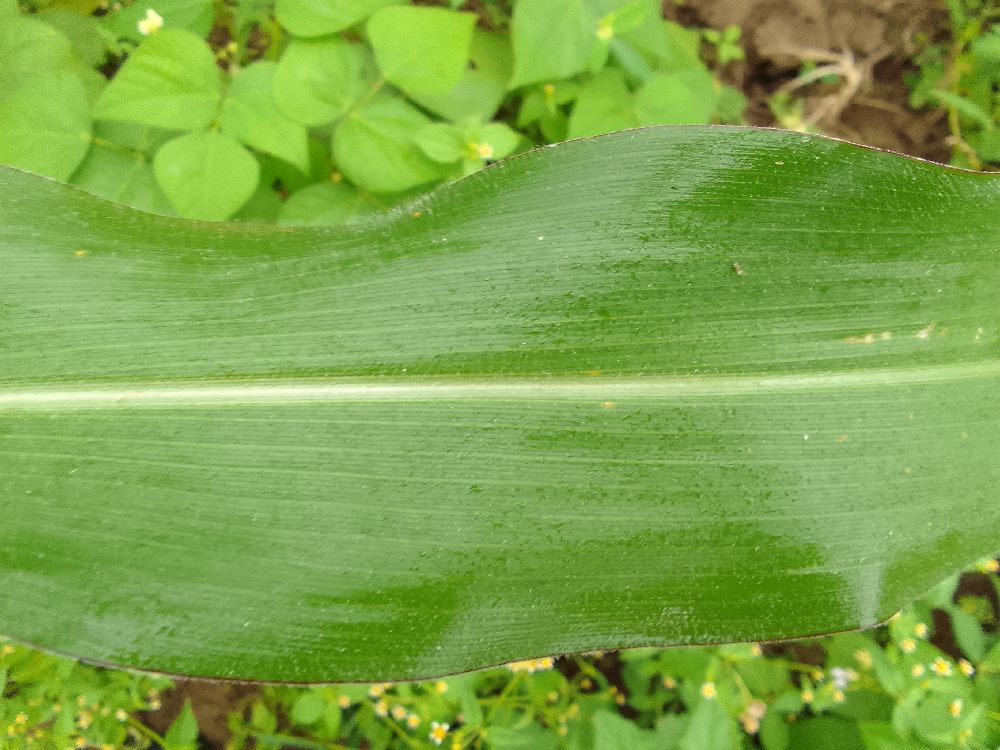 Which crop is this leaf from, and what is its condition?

maize, healthy
